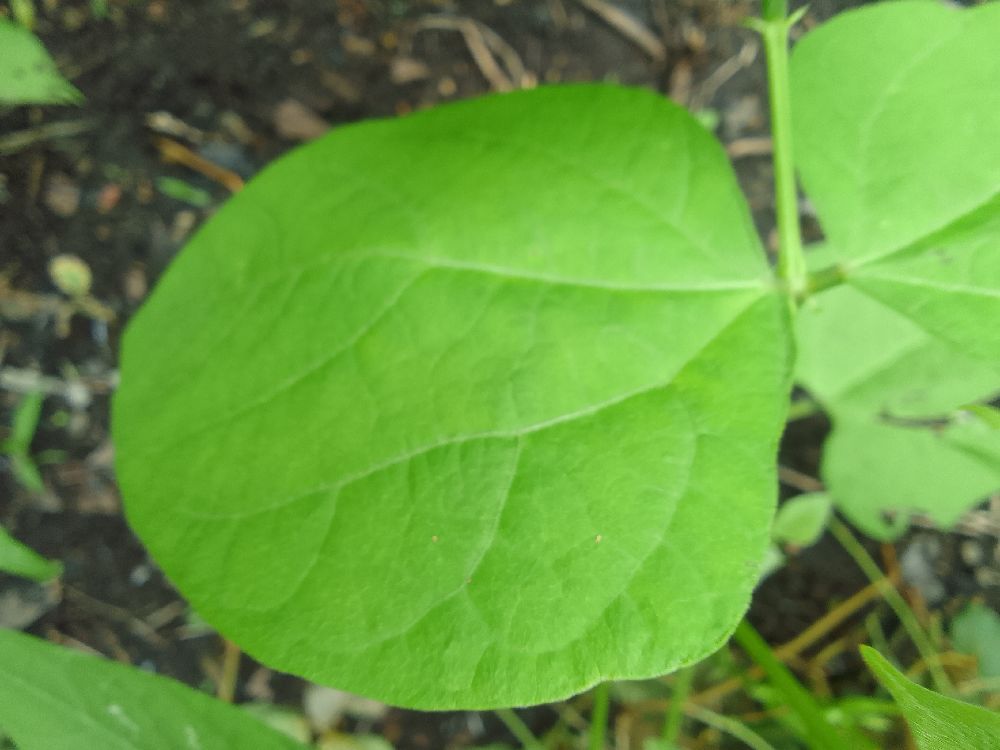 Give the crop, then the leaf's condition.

common bean, healthy
